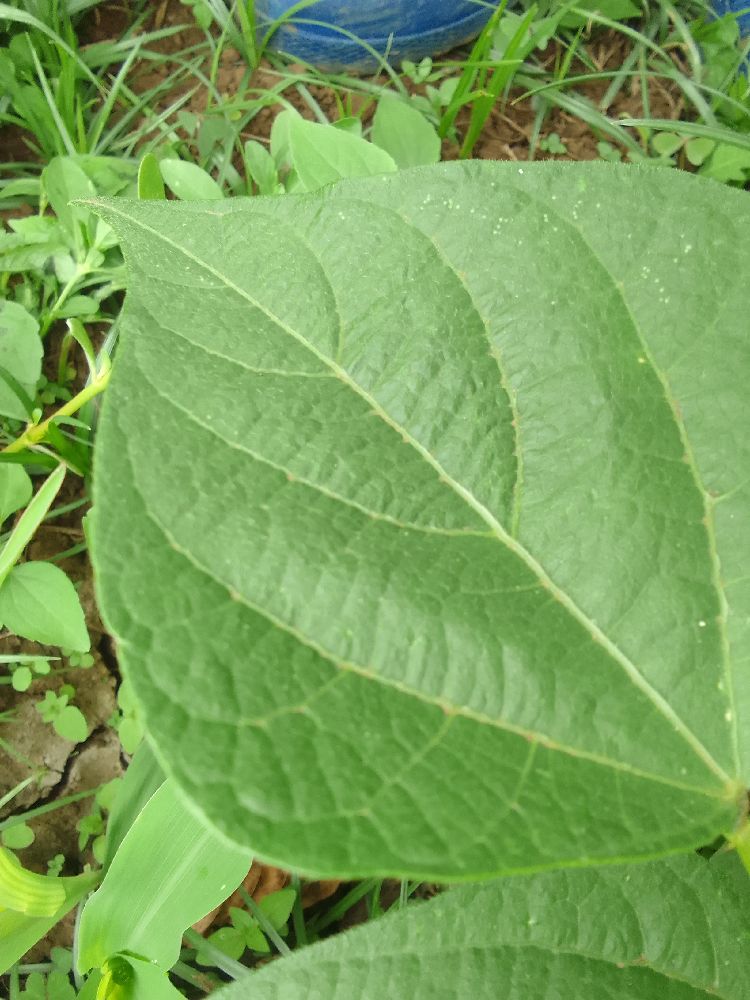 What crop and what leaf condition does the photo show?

common bean, healthy
